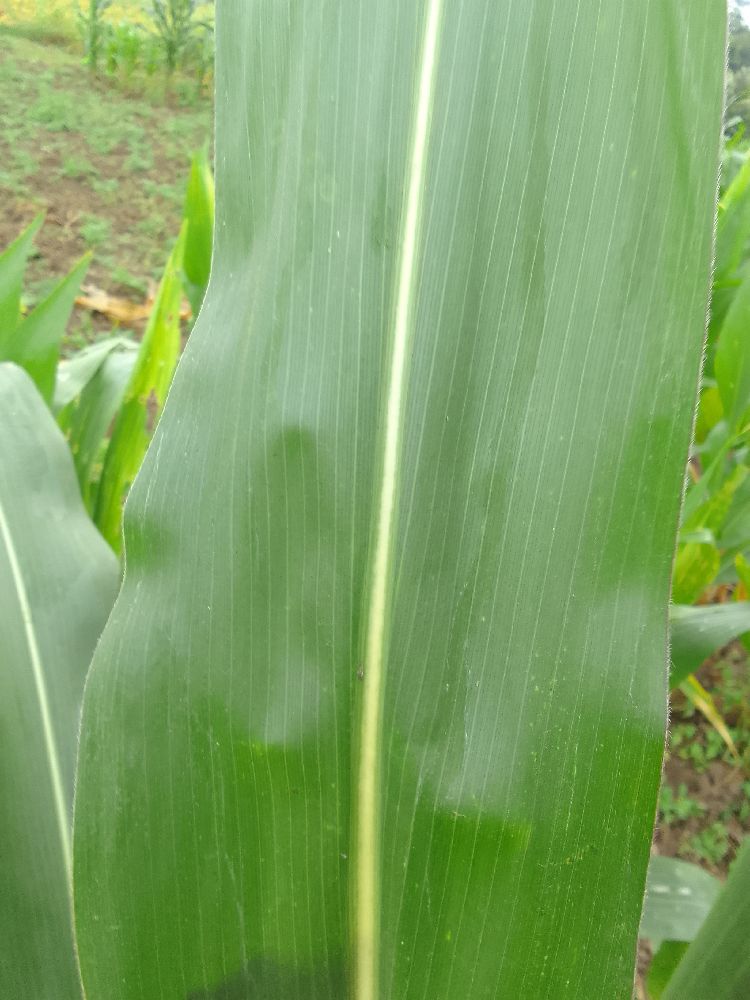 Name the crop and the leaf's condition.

maize, healthy
